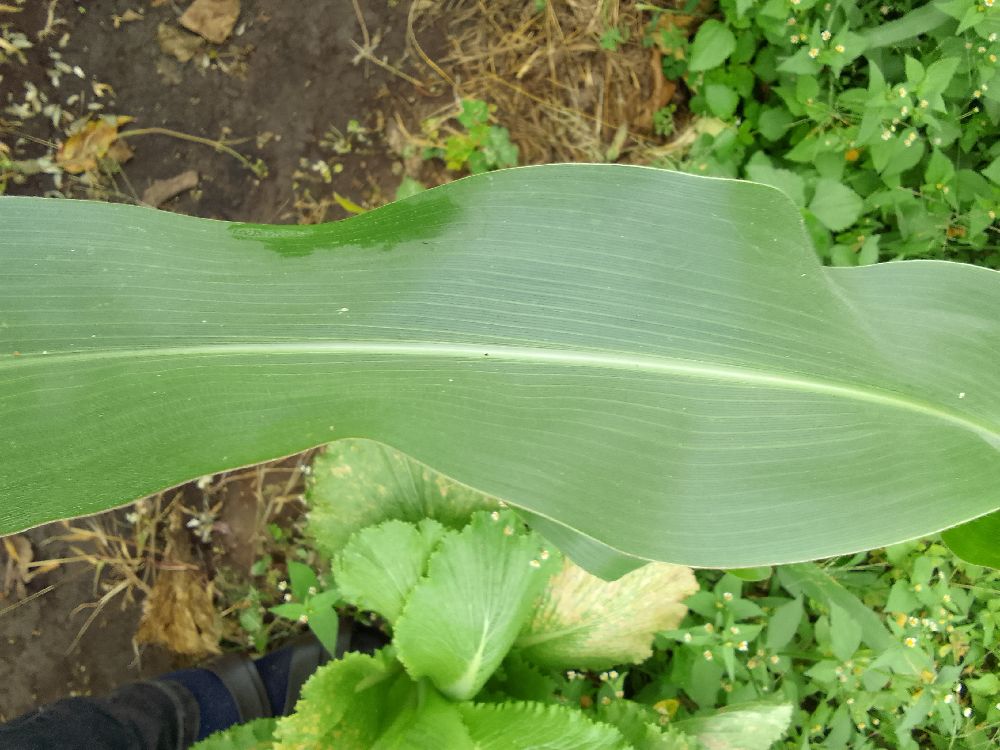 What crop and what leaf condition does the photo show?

maize, healthy
